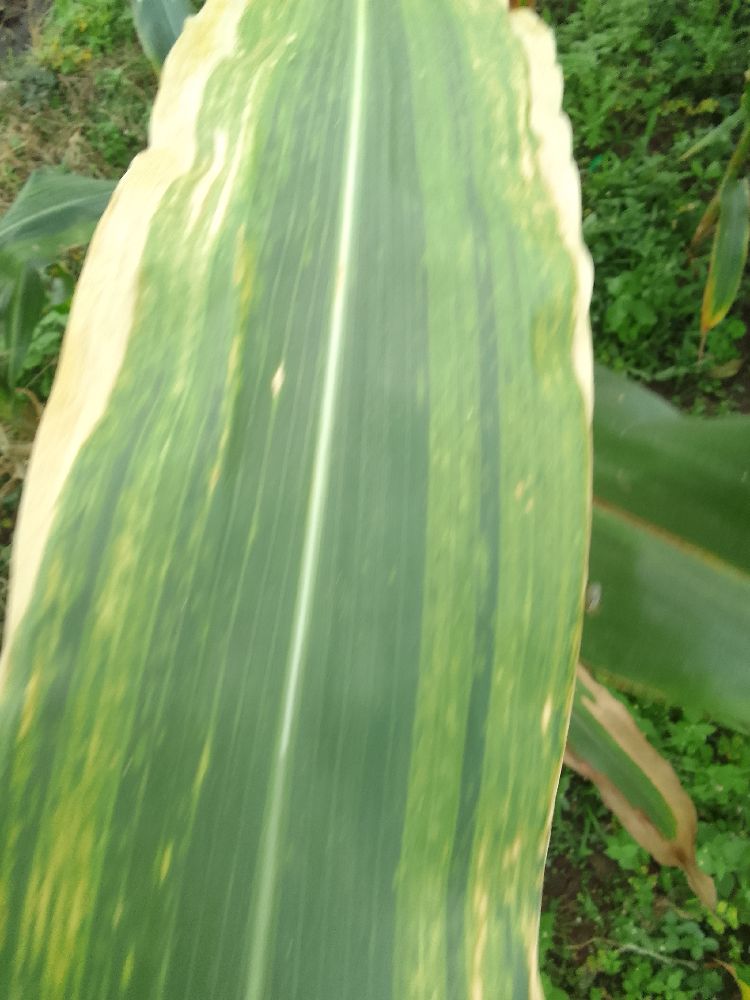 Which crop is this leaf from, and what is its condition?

maize, maize lethal necrosis
